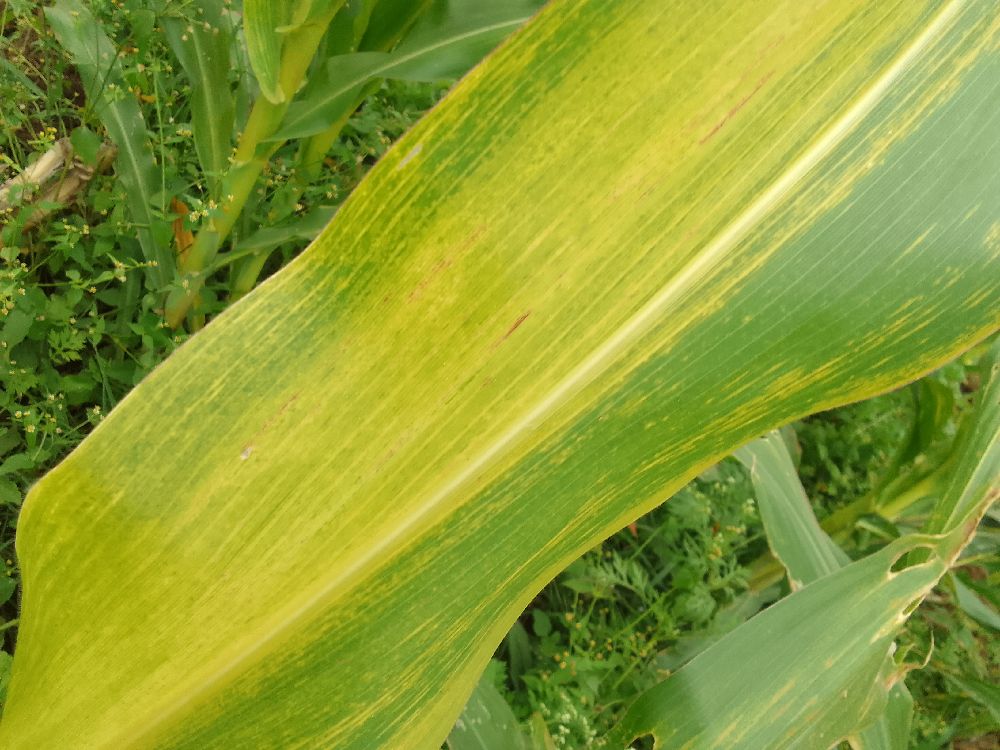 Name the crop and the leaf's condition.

maize, maize lethal necrosis
